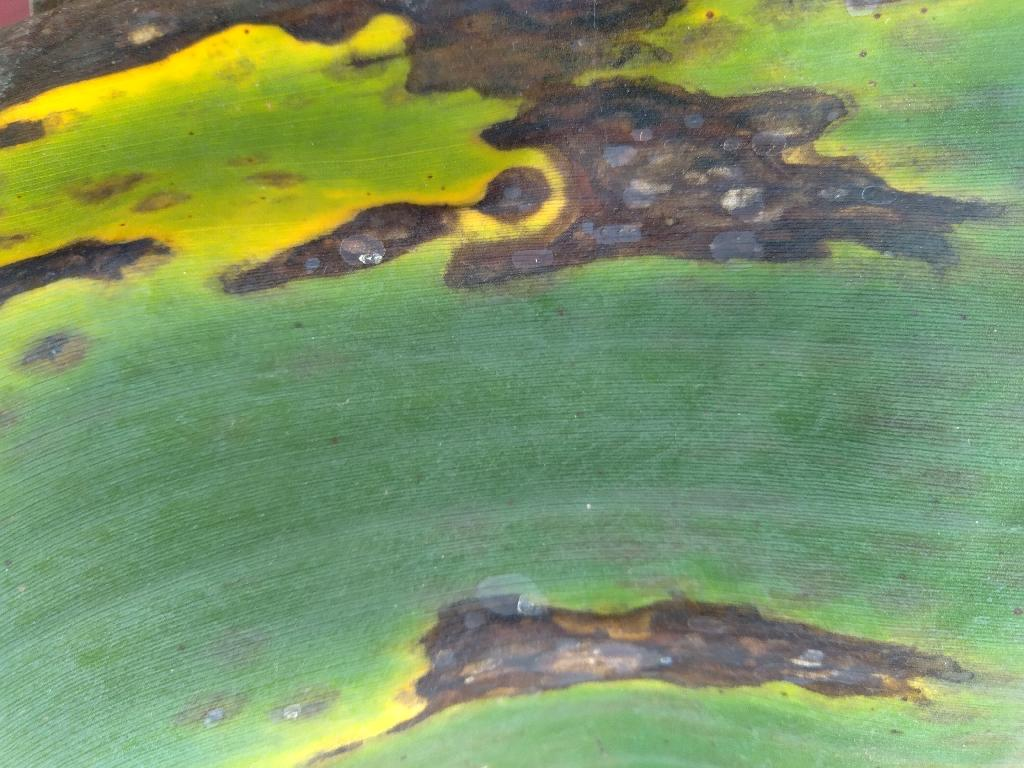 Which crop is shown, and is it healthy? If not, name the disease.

banana, black sigatoka
